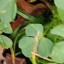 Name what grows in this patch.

unstructured weed
